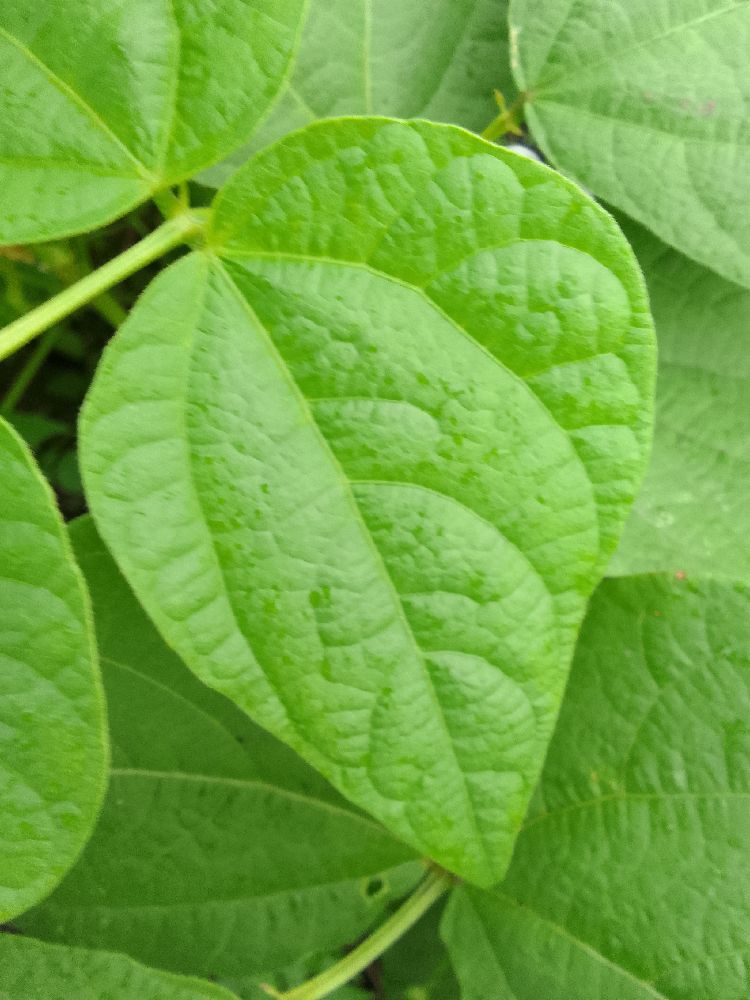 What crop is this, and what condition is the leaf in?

common bean, healthy
